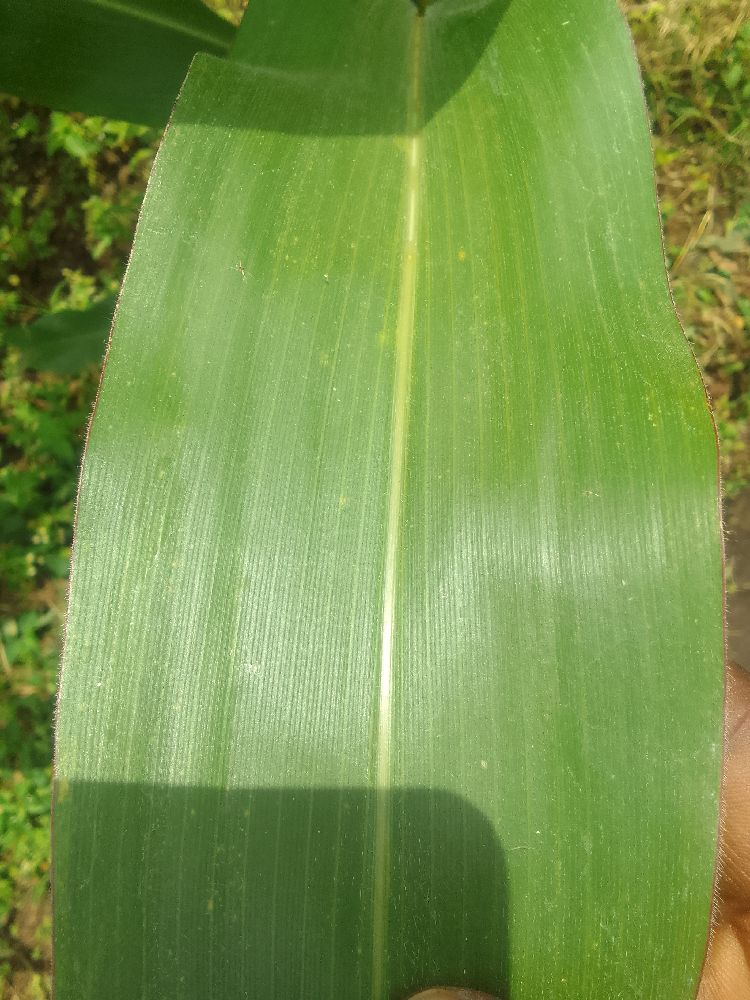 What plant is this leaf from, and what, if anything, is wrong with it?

maize, healthy
